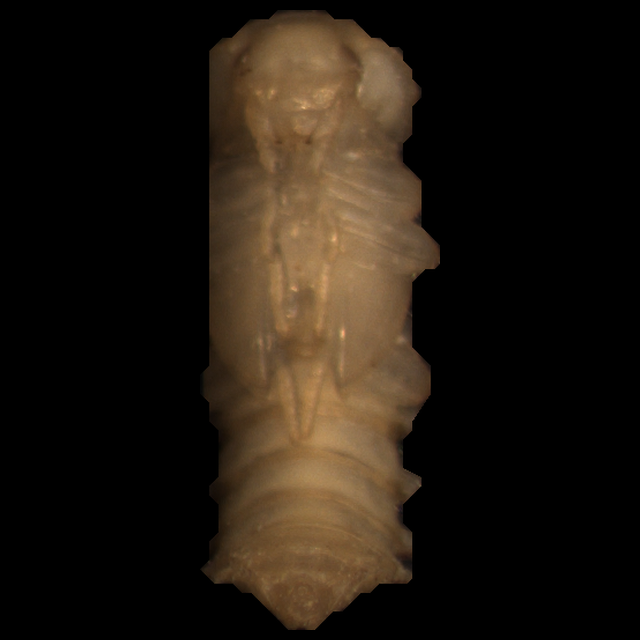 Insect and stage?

mealworm pupa
